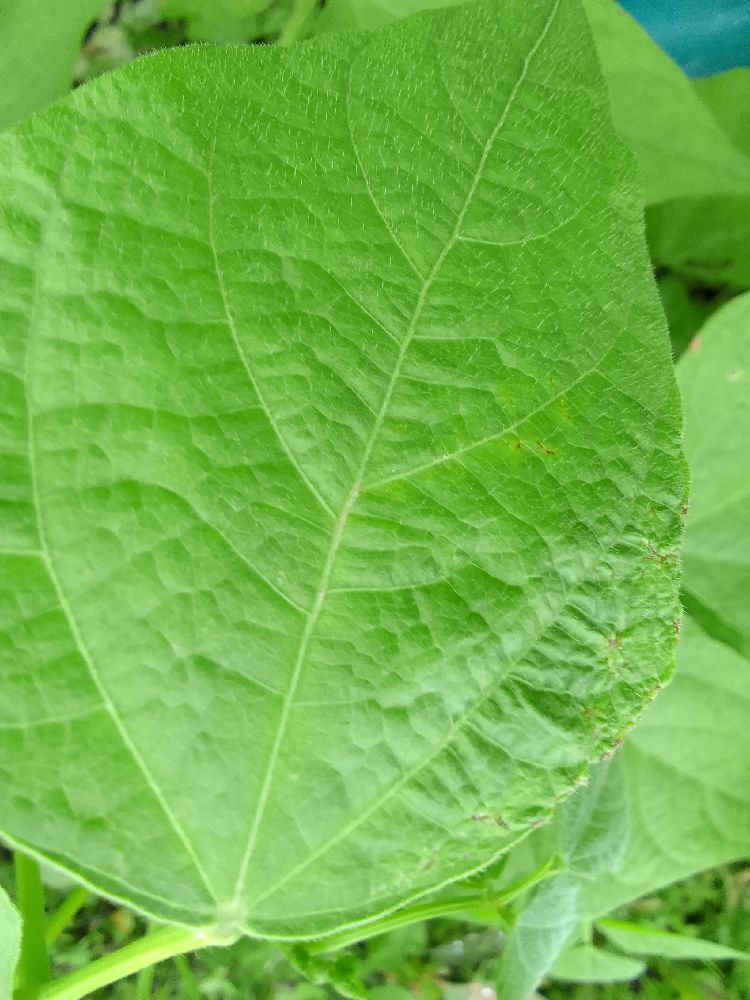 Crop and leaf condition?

common bean, healthy
